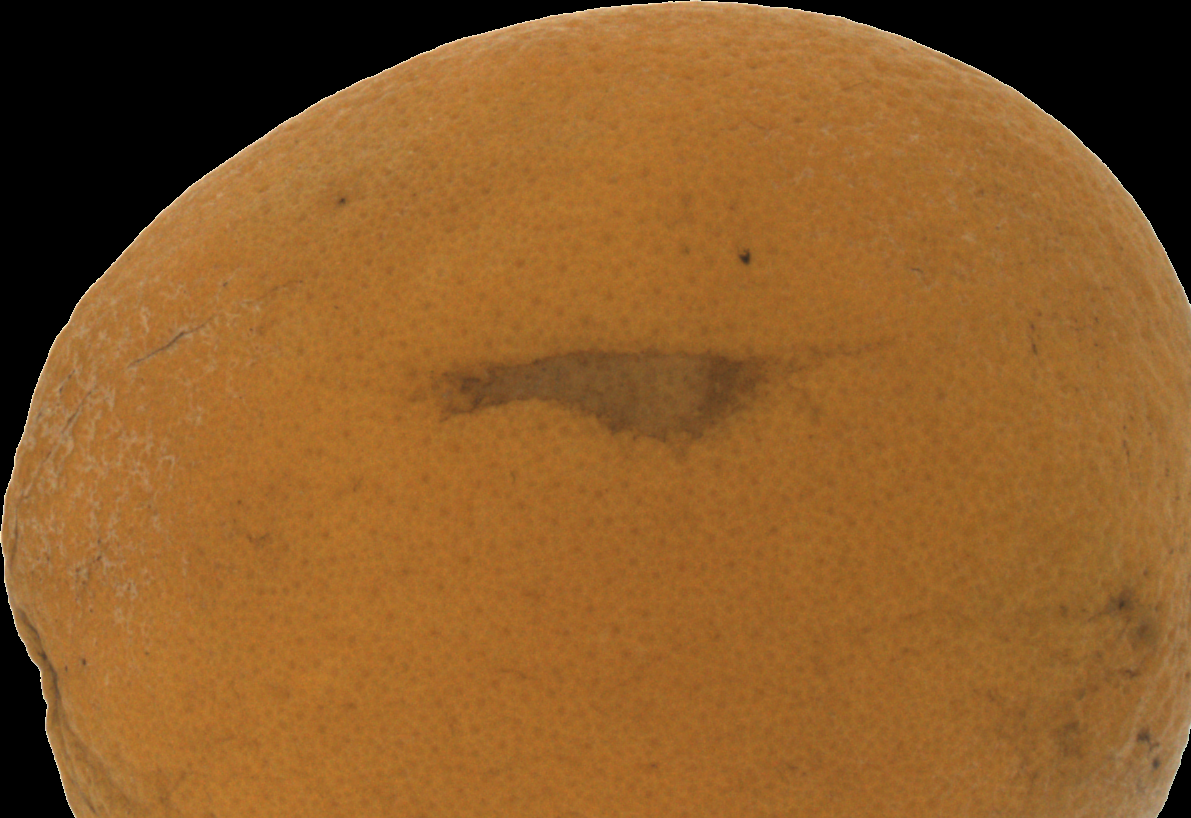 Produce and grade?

orange, bad
